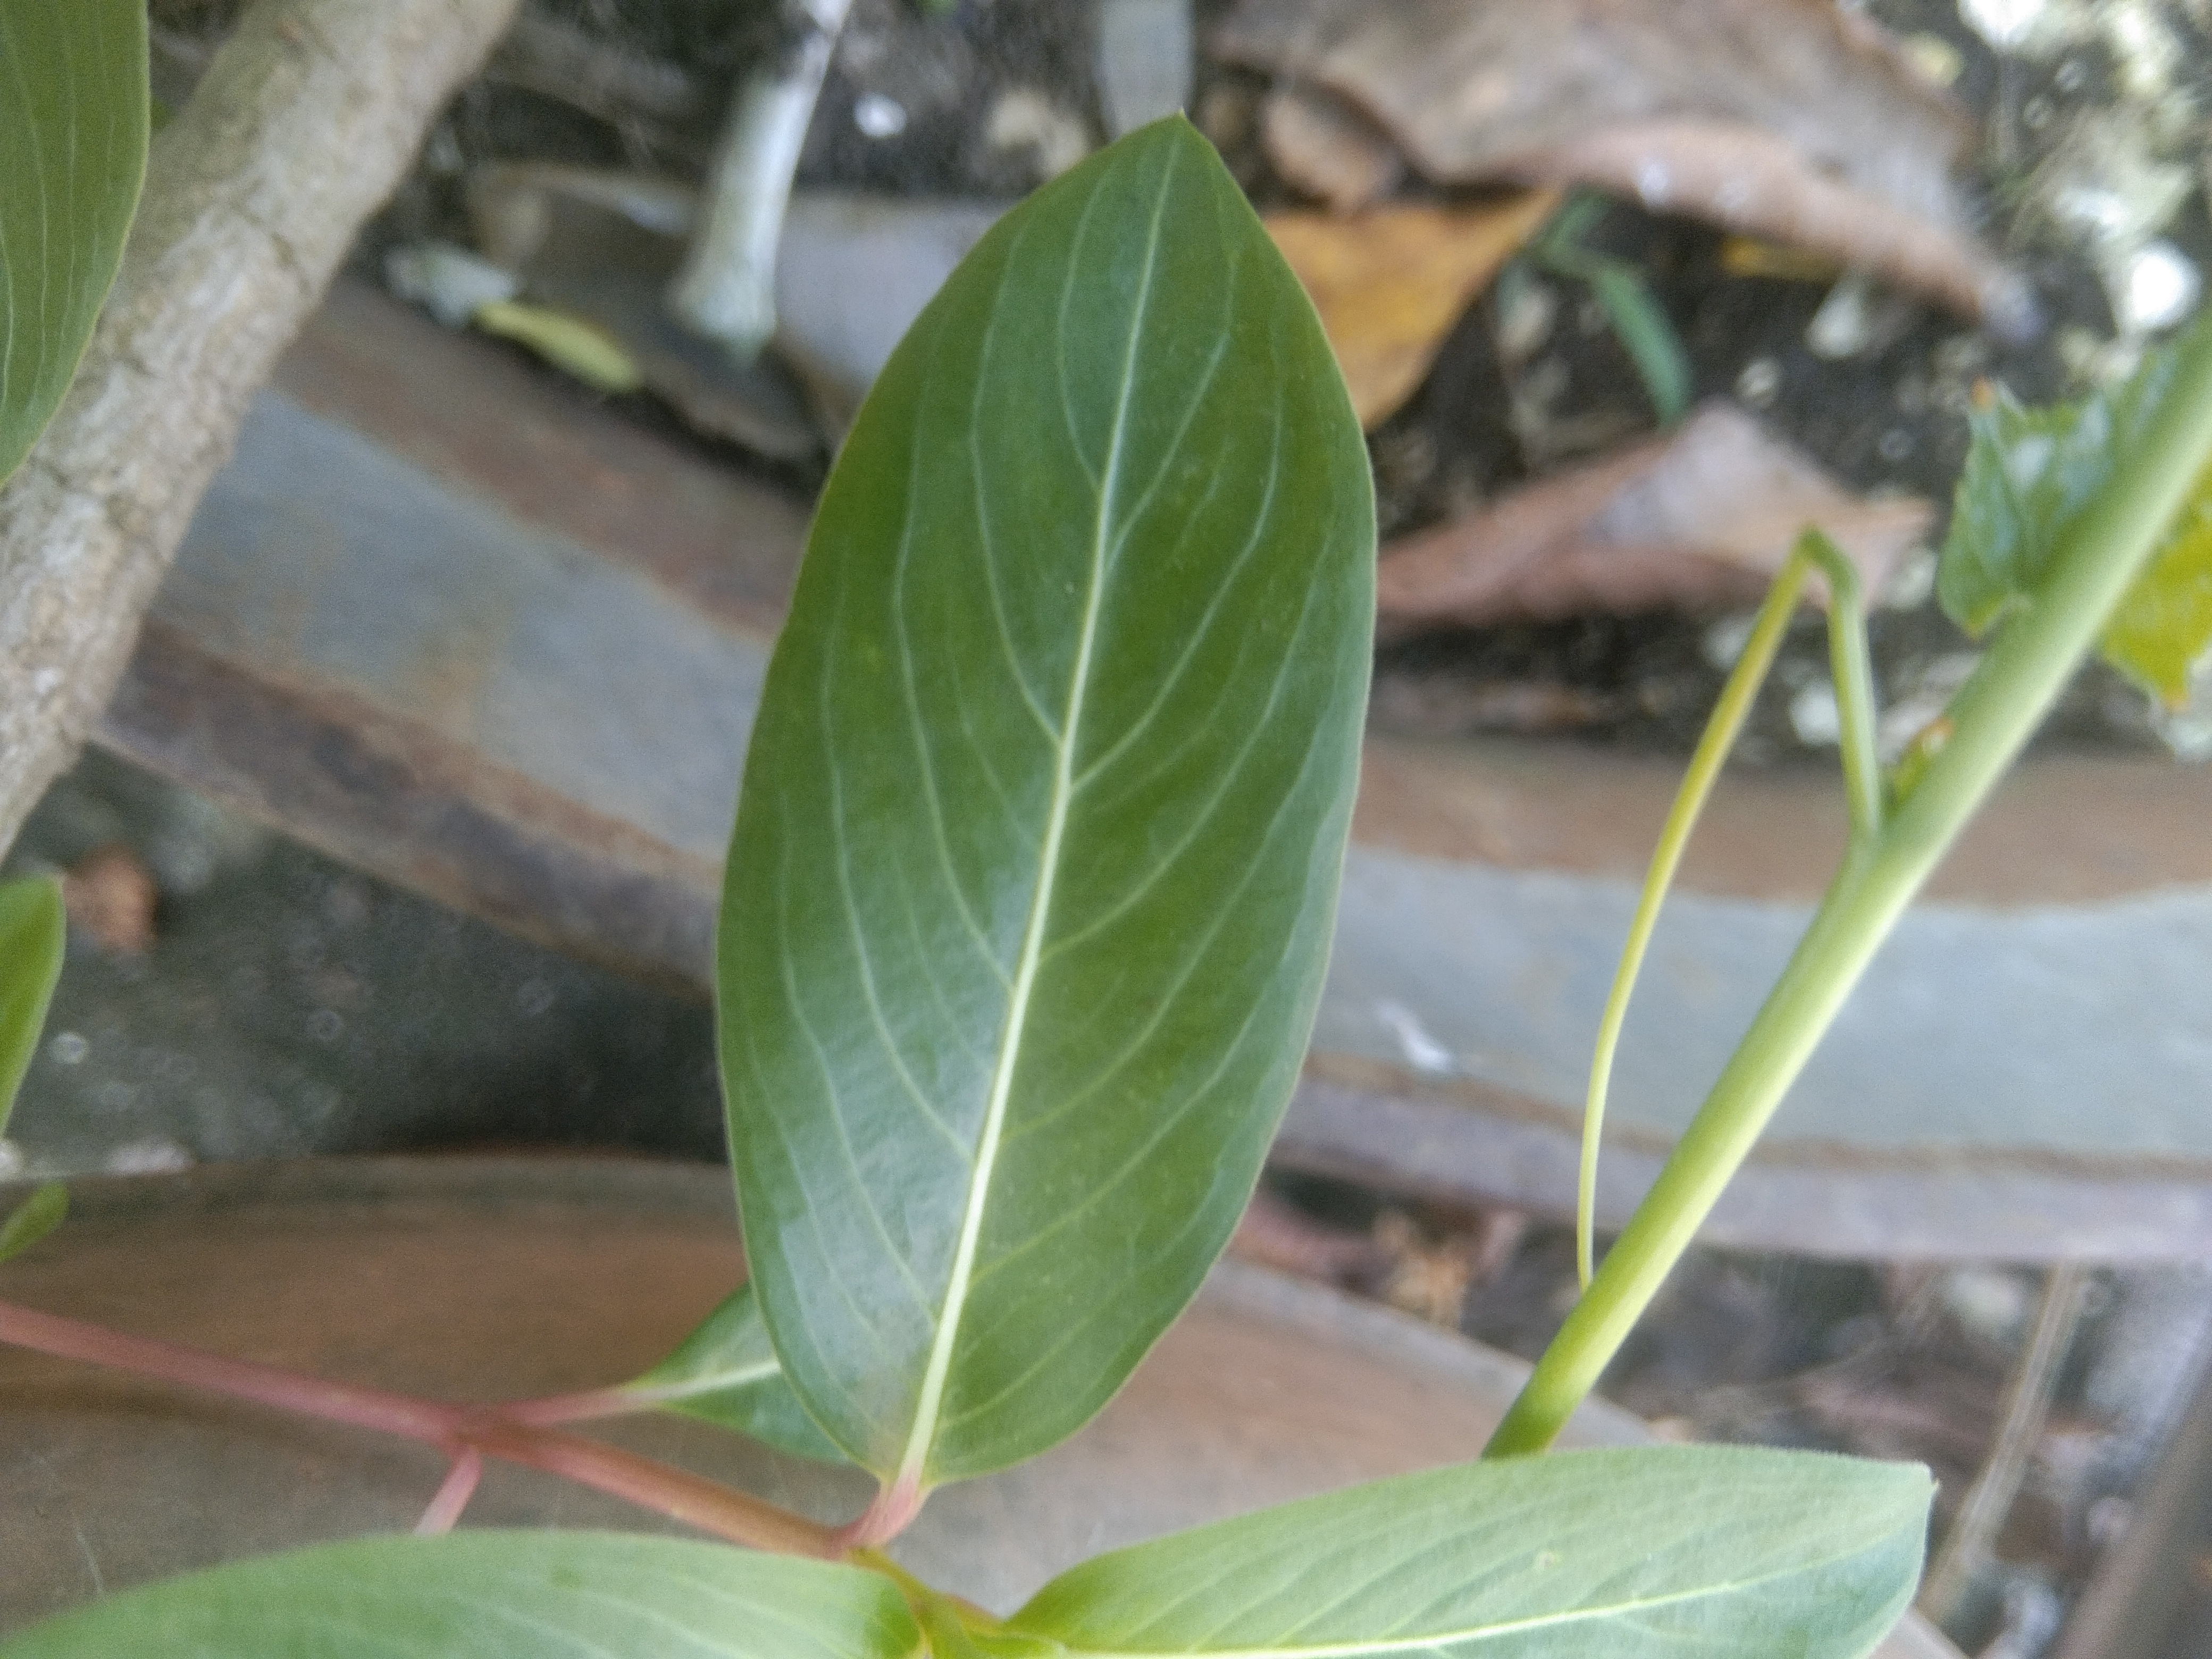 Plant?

rose periwinkle
